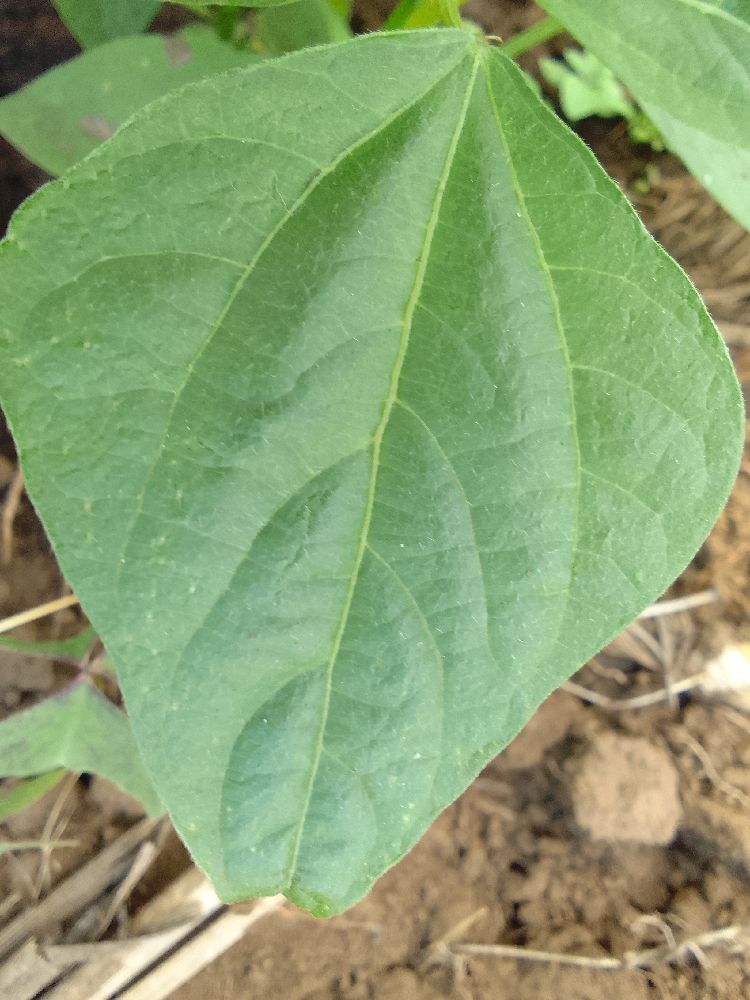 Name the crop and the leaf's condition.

common bean, healthy
